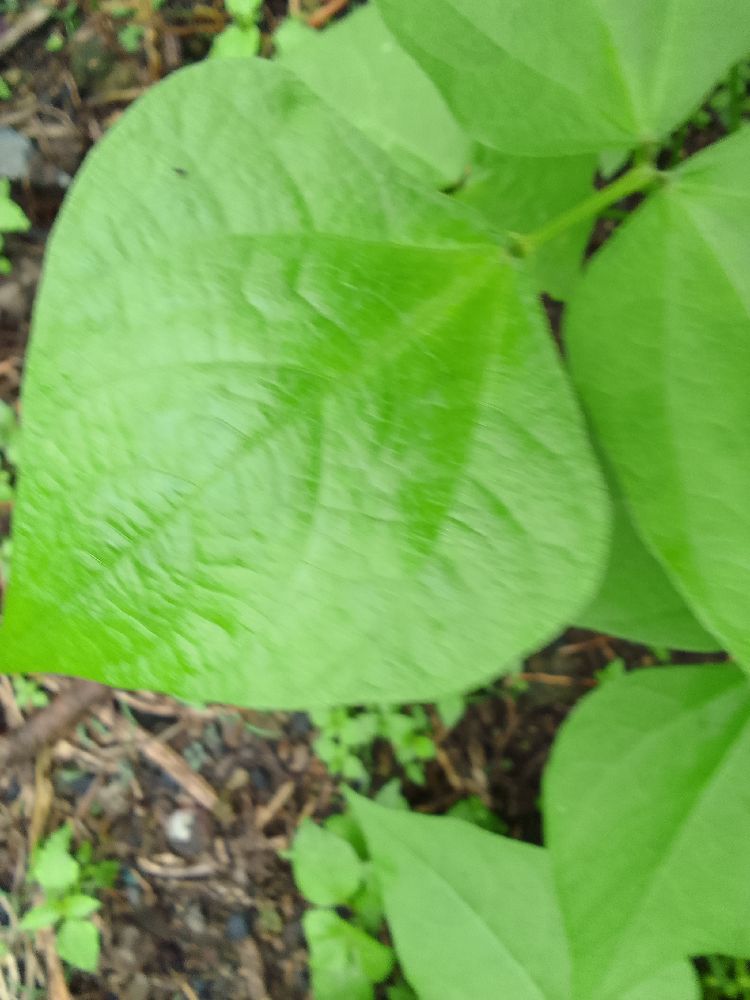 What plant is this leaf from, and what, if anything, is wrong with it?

common bean, healthy
